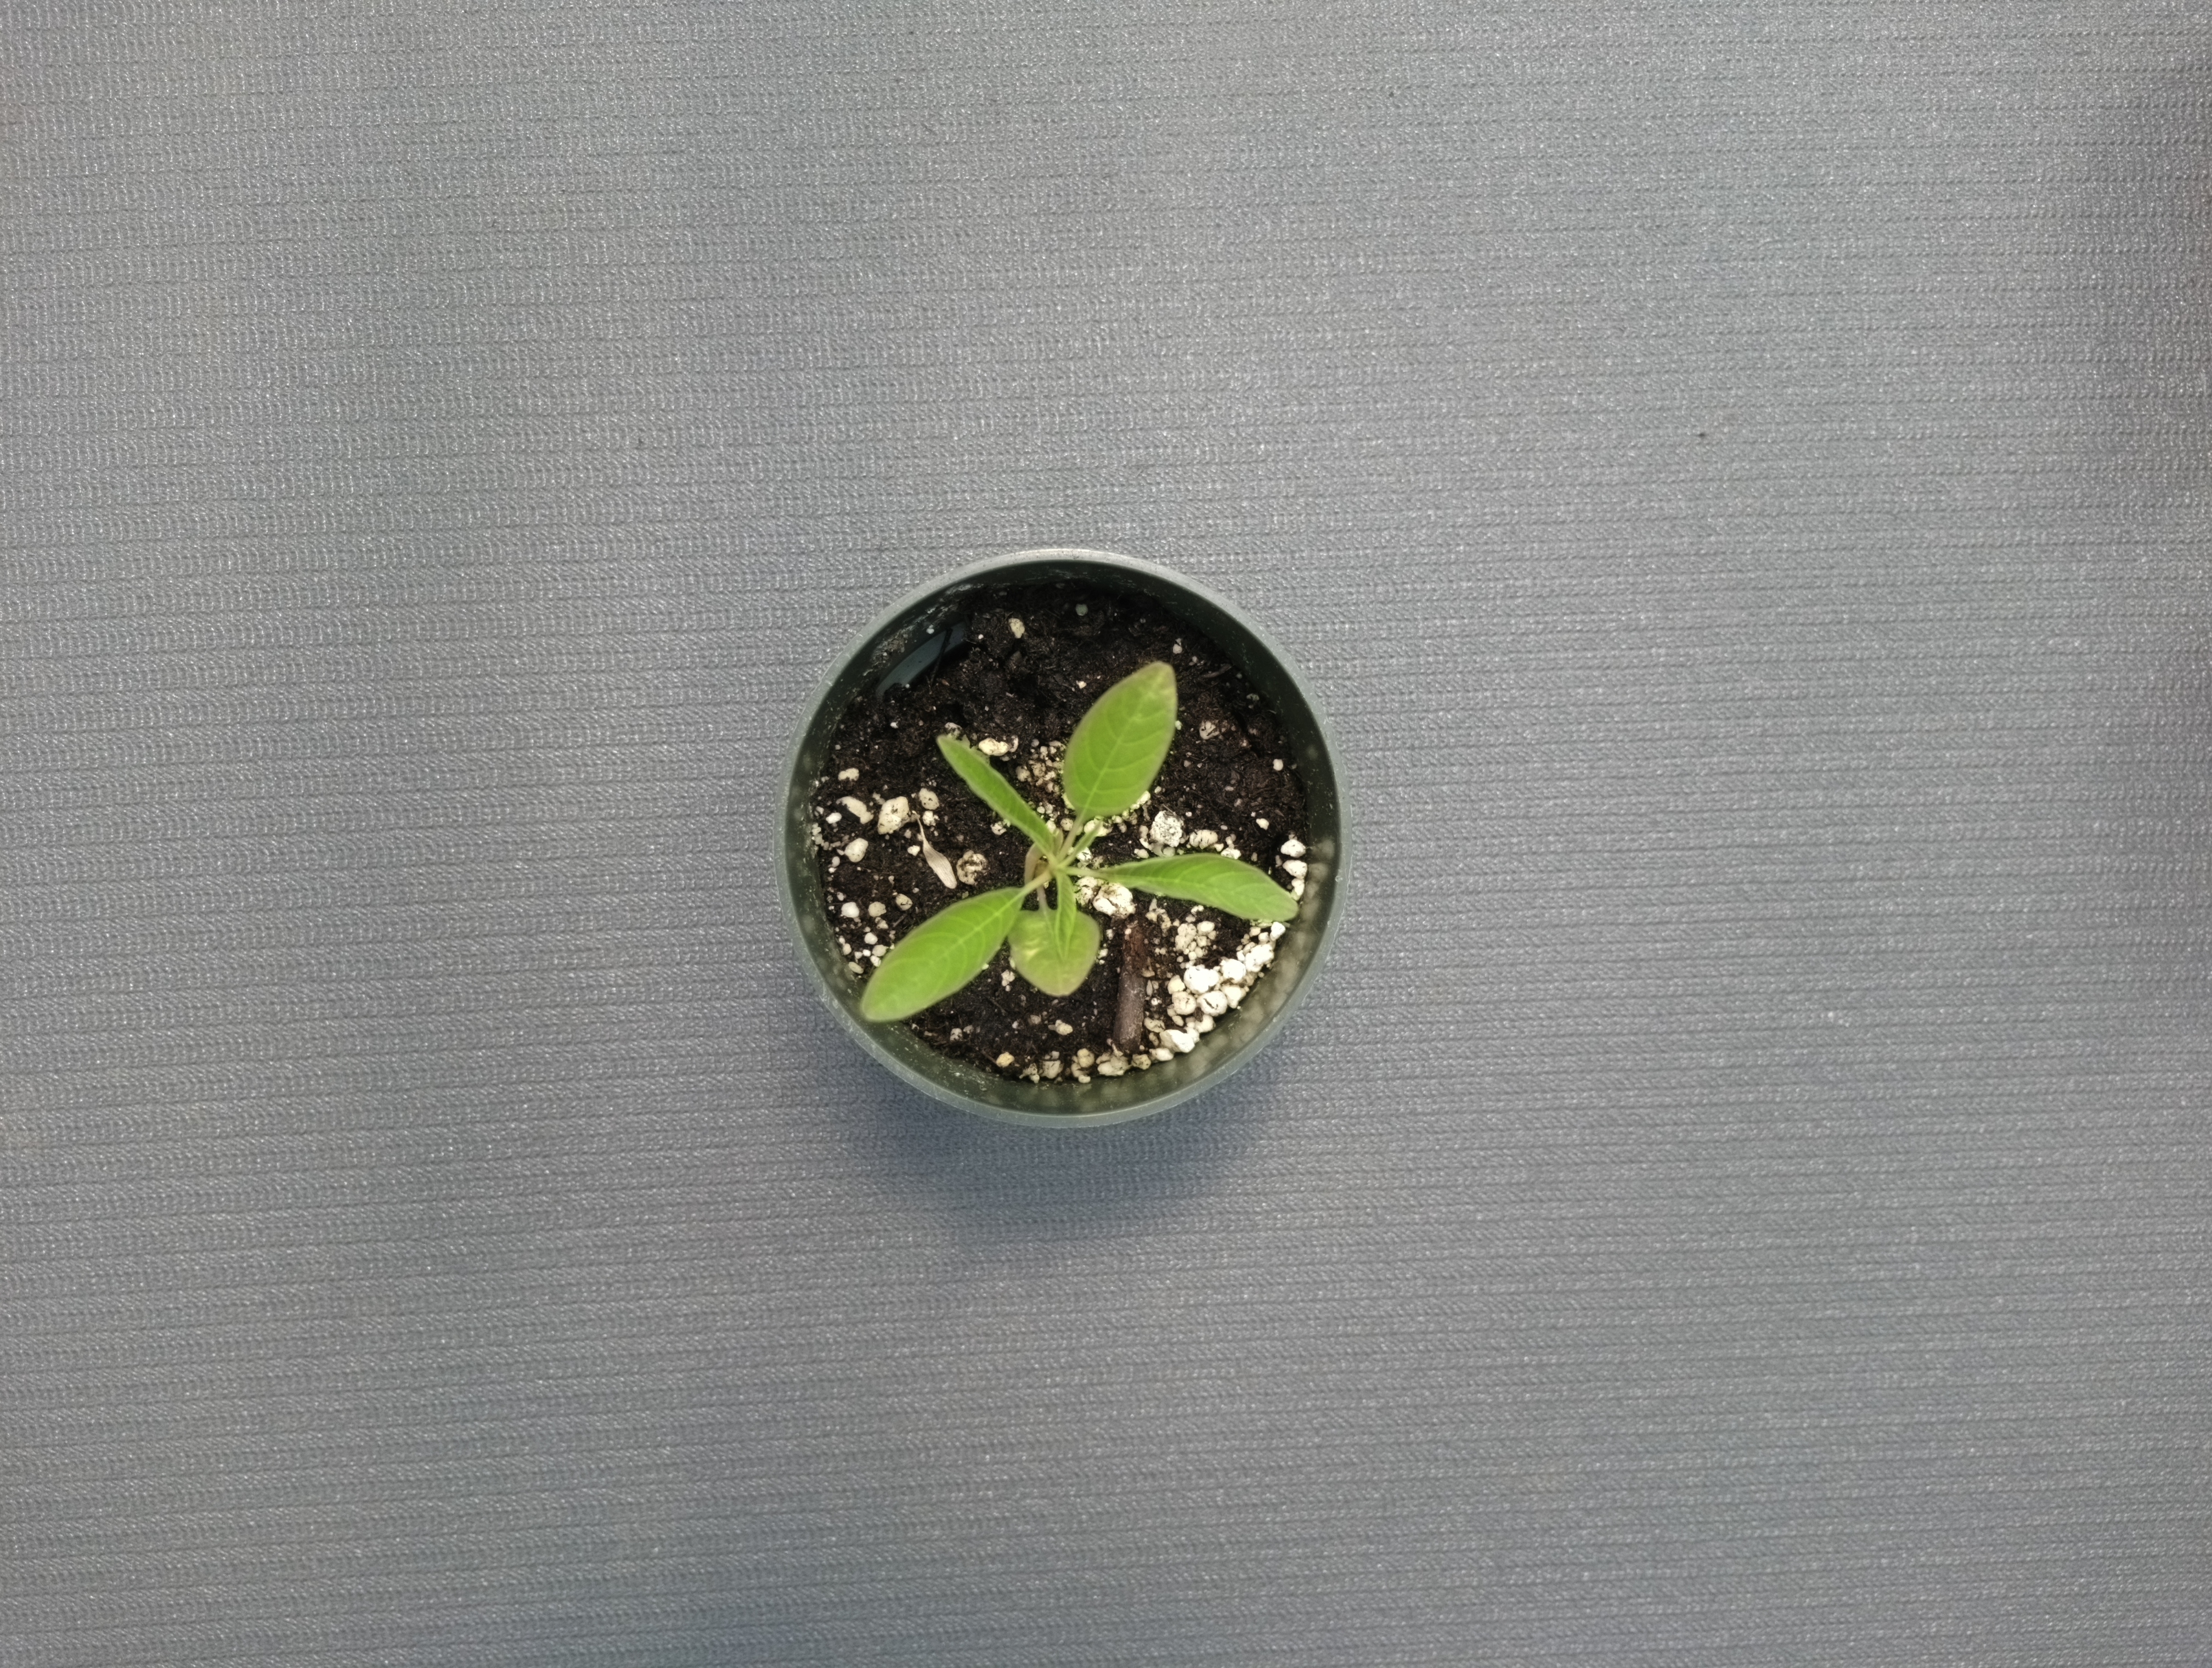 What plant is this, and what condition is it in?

waterhemp, healthy untreated
